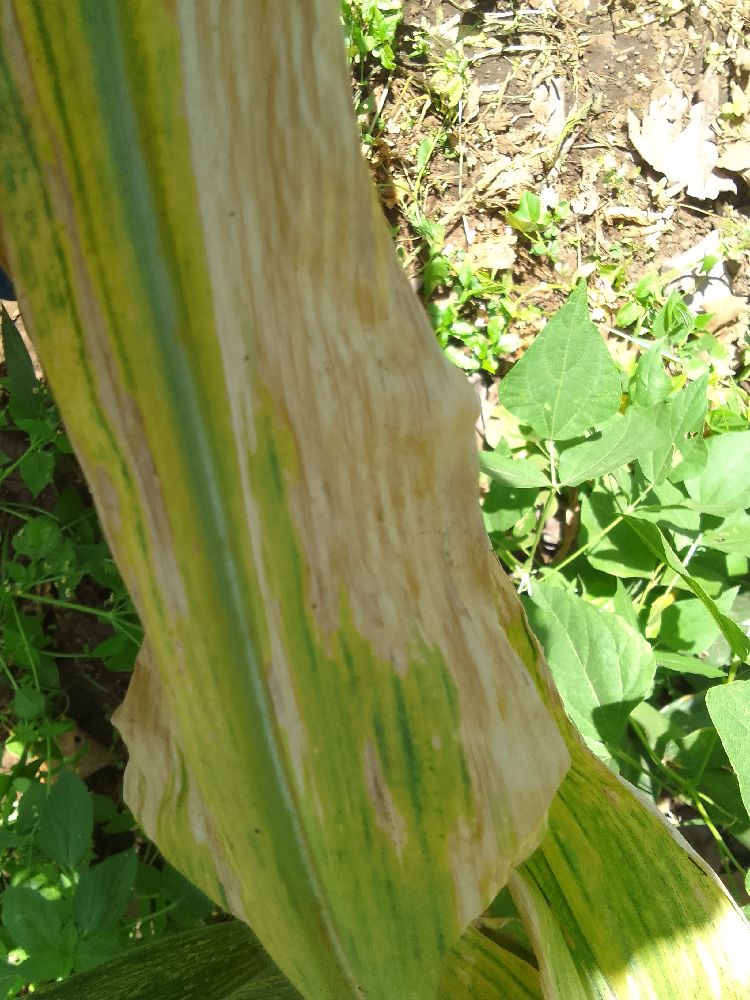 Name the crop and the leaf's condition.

maize, maize lethal necrosis
